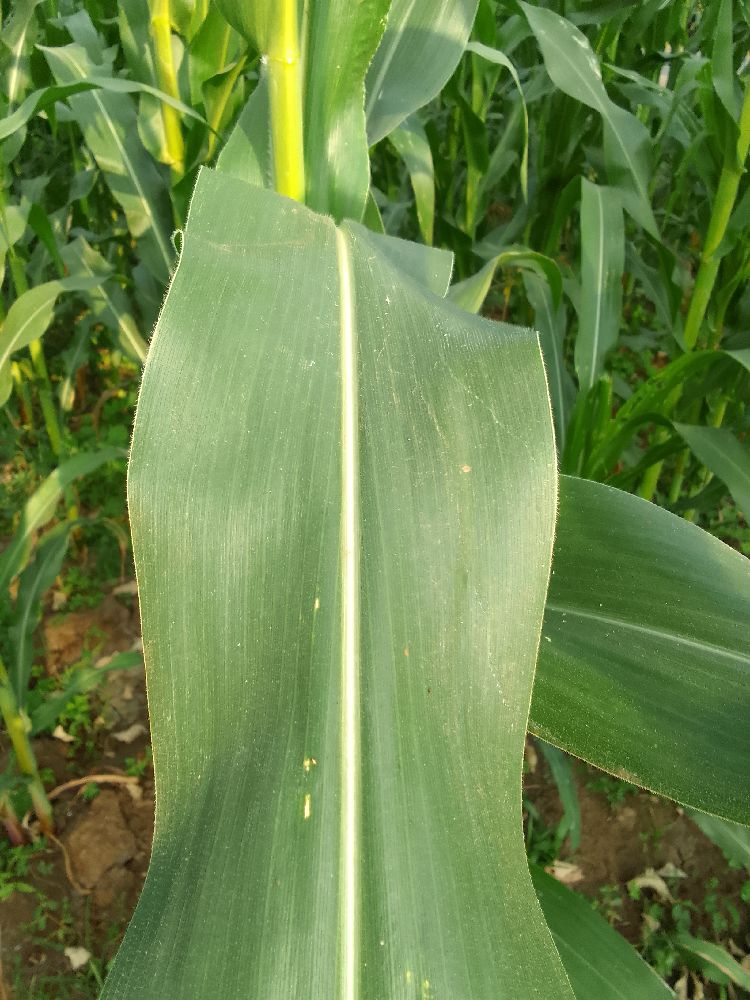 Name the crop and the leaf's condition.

maize, healthy
